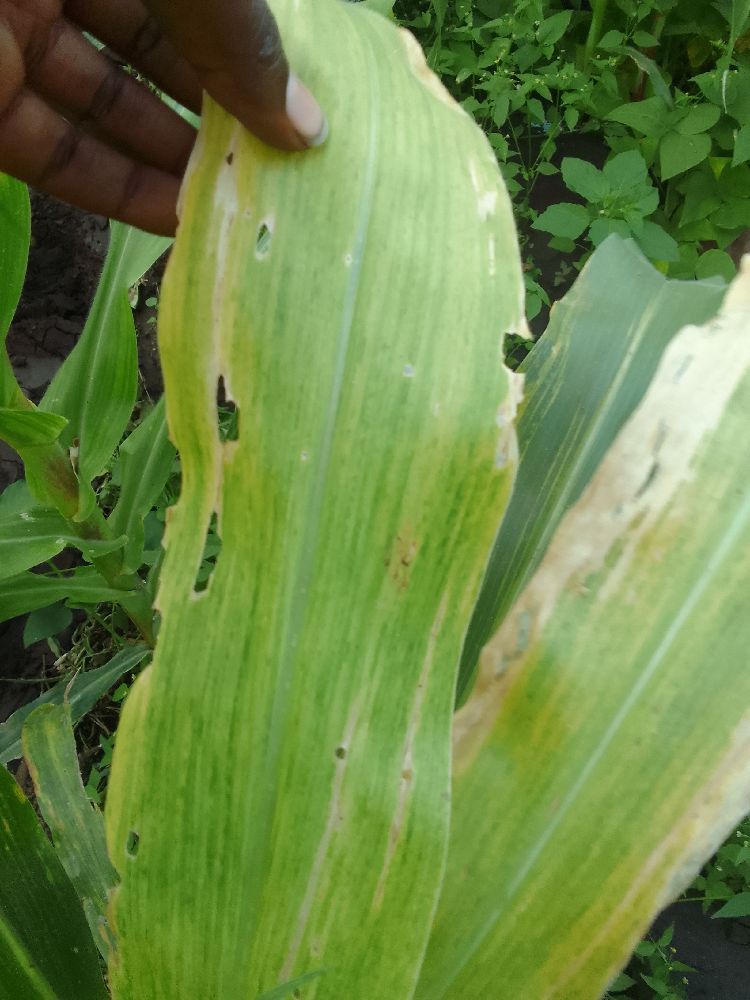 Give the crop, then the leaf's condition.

maize, maize lethal necrosis
